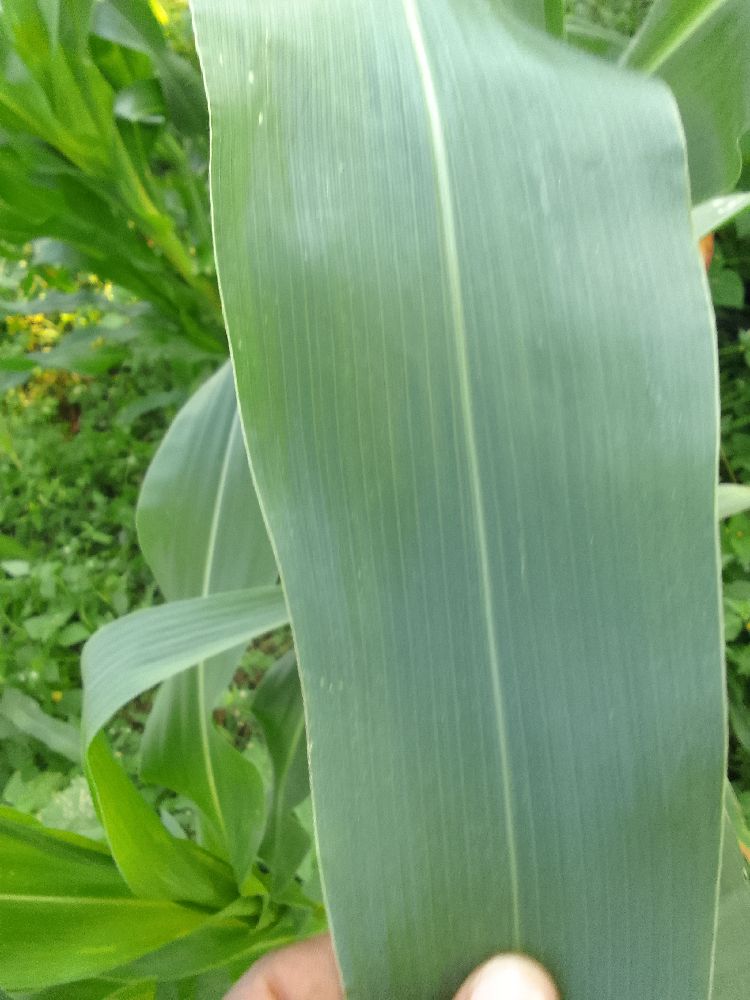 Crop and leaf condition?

maize, healthy
